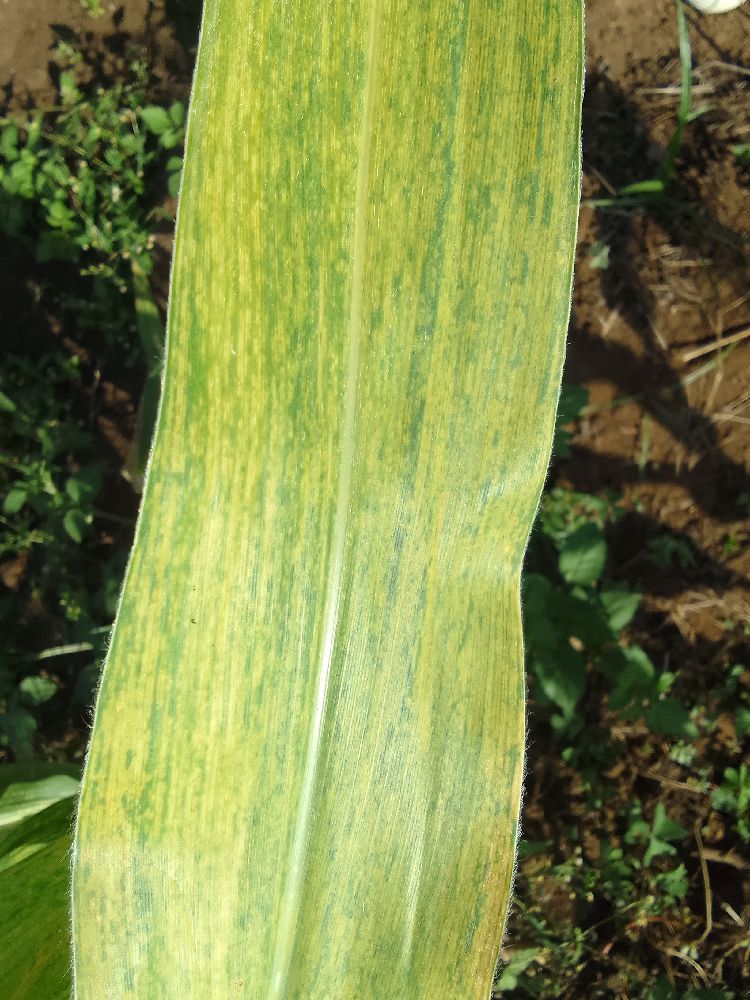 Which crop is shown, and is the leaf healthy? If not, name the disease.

maize, maize lethal necrosis
